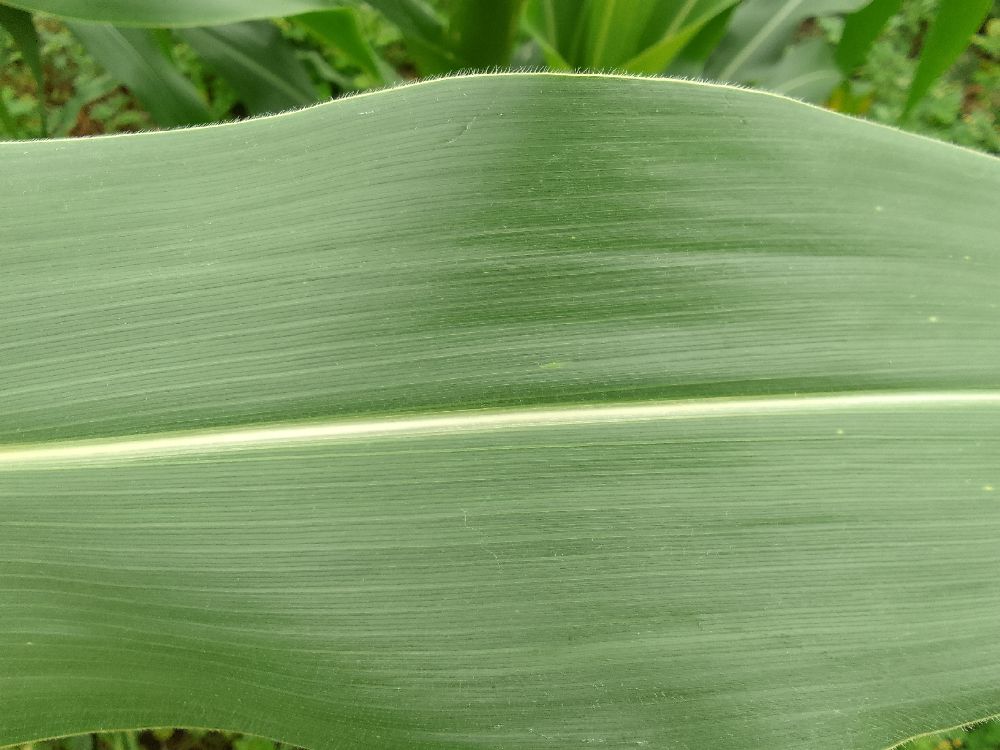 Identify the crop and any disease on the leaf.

maize, healthy
